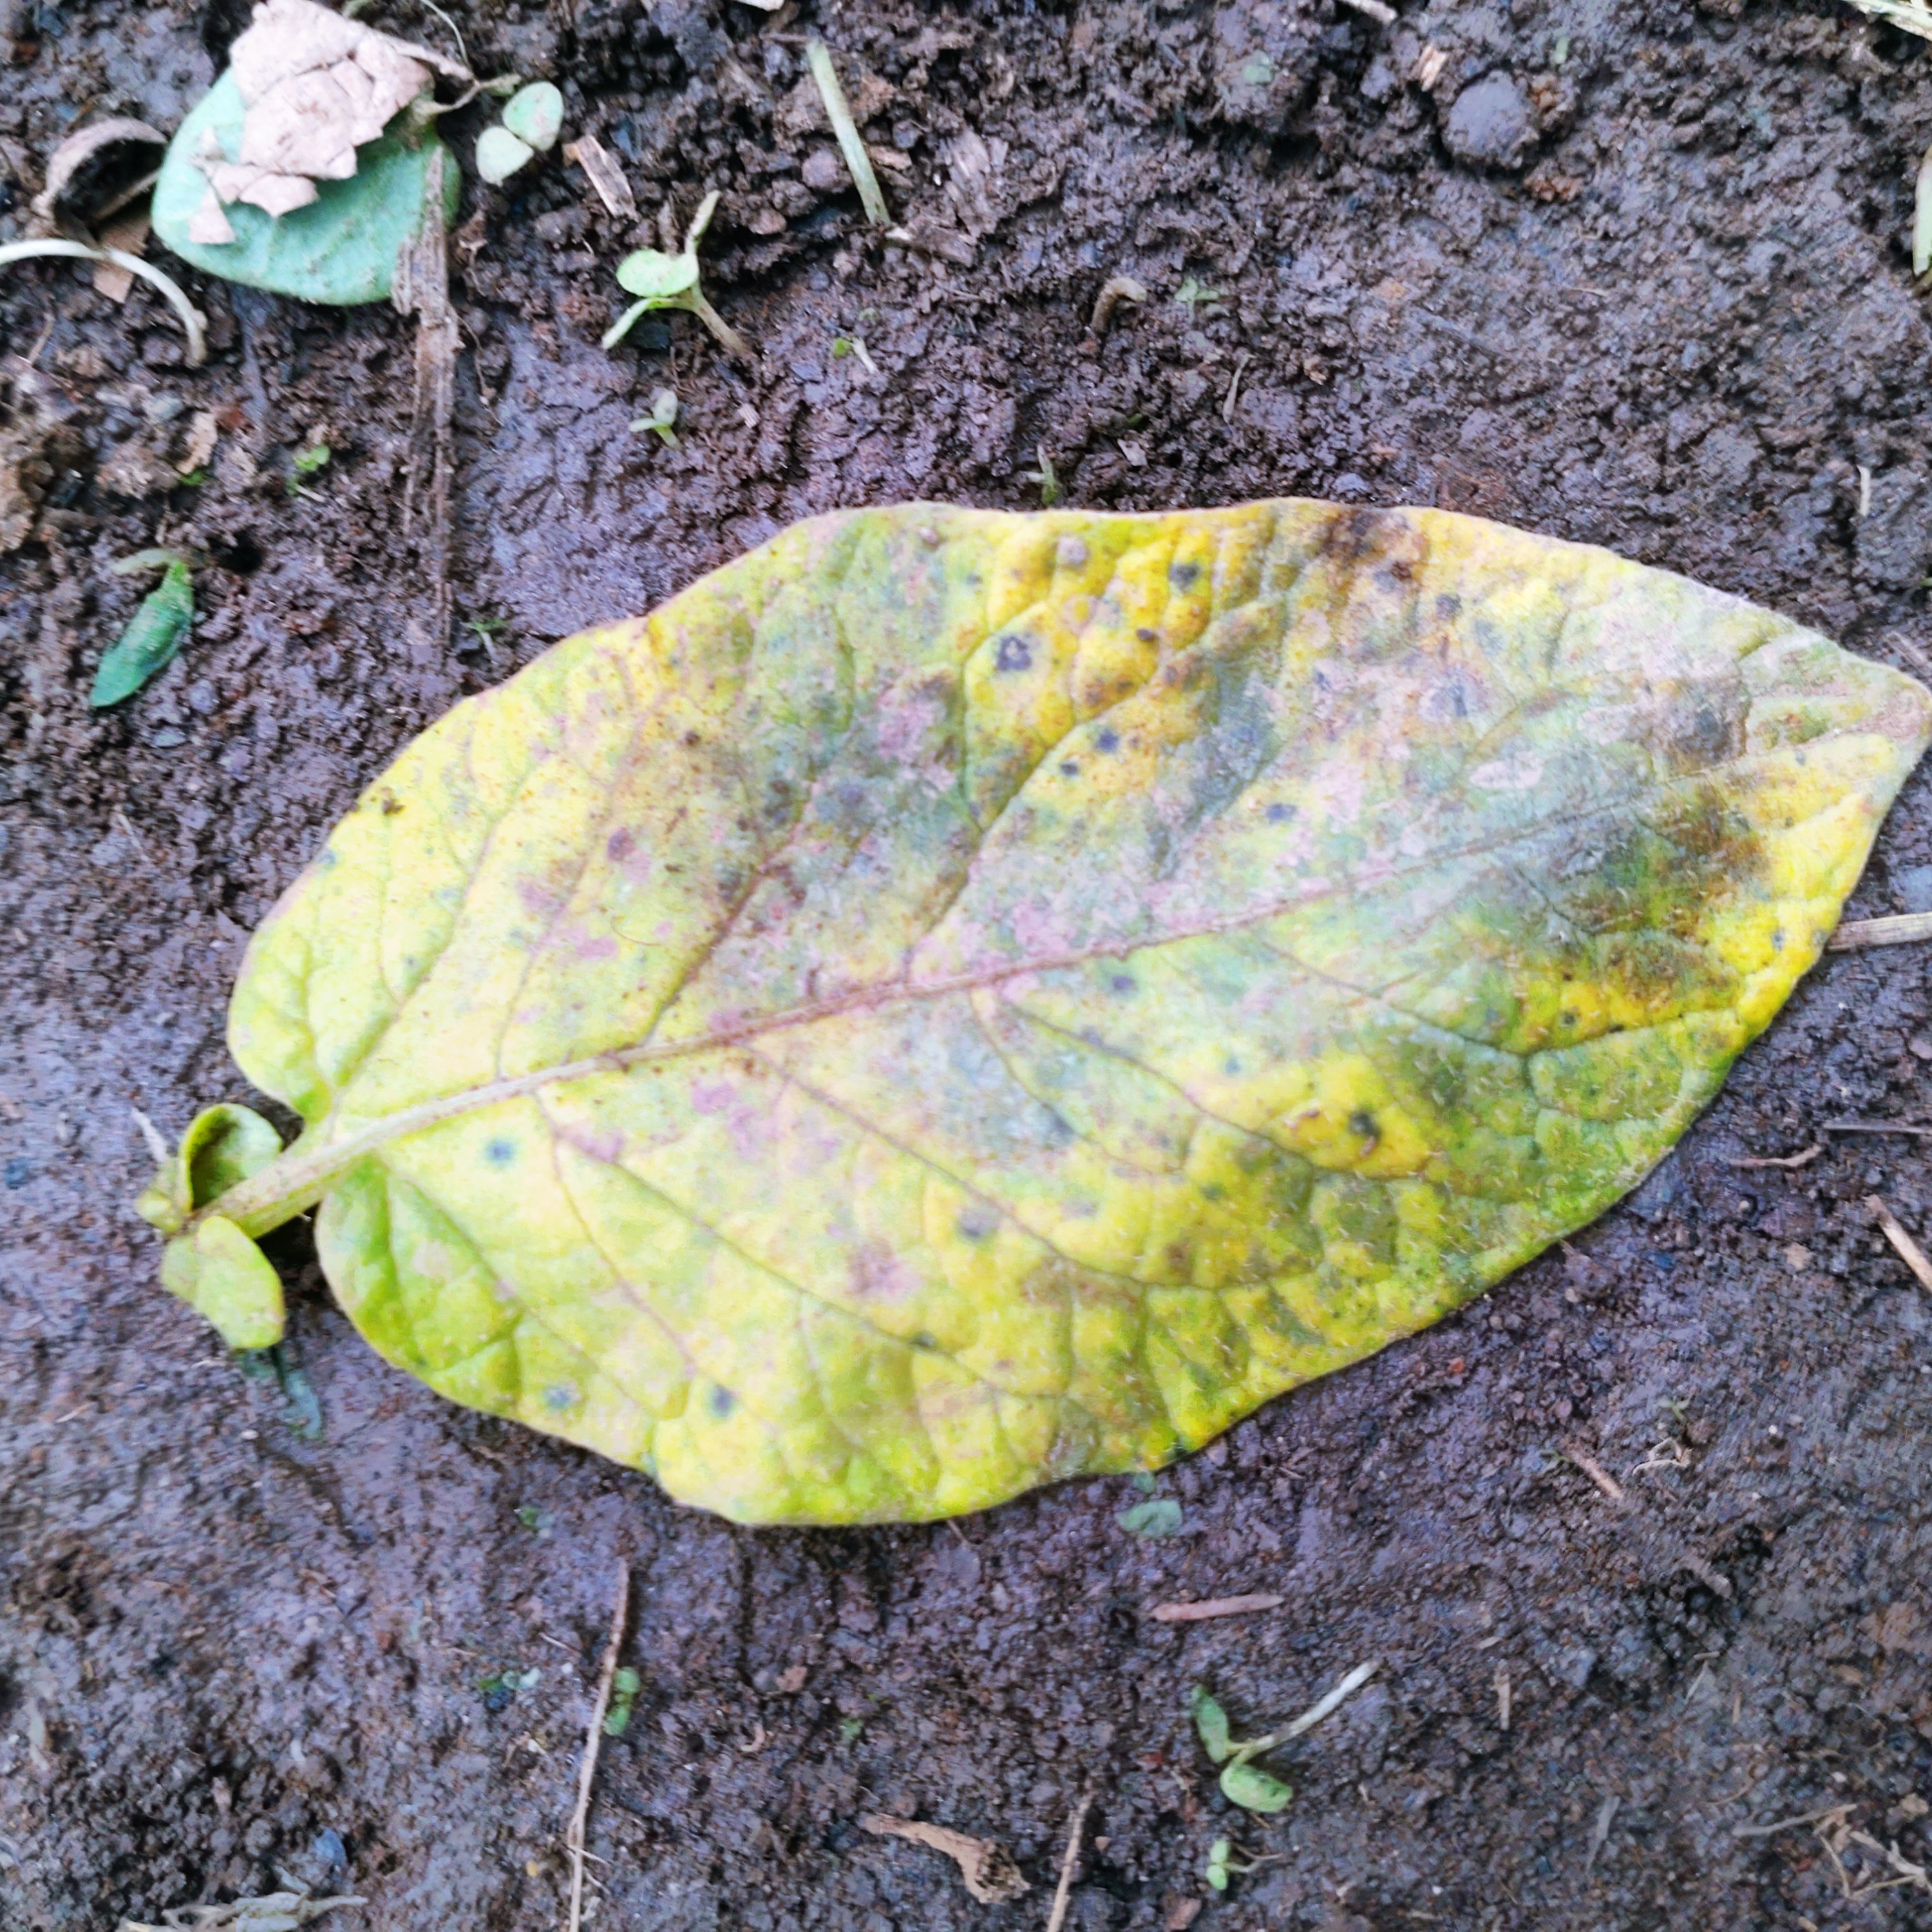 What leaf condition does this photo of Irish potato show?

late blight
